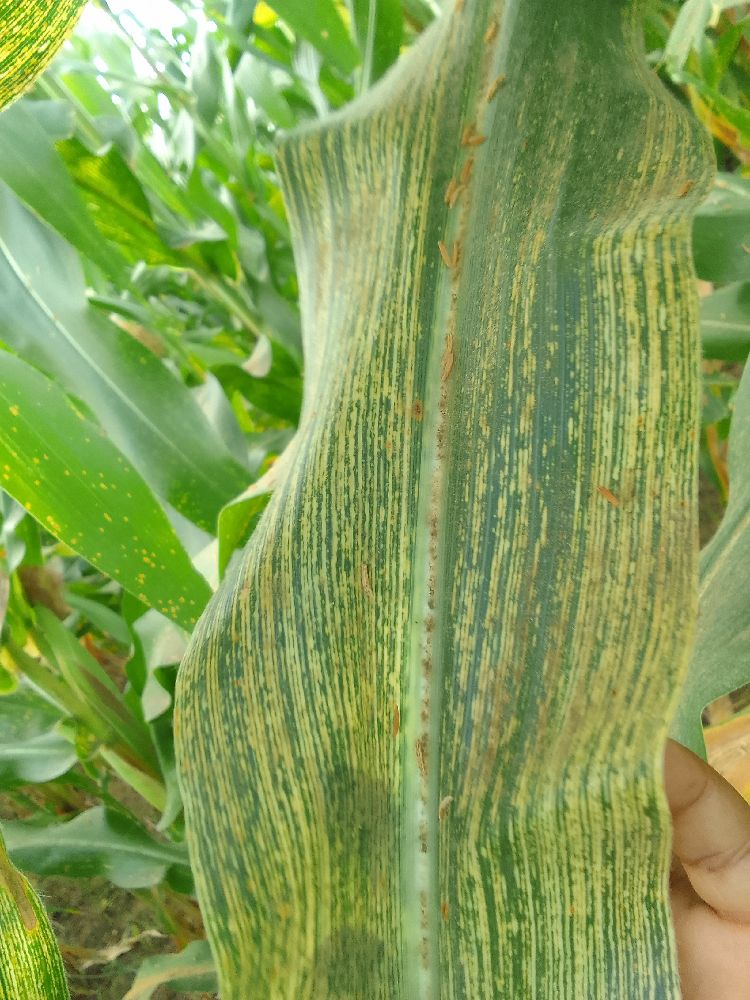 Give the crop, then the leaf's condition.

maize, maize streak virus
